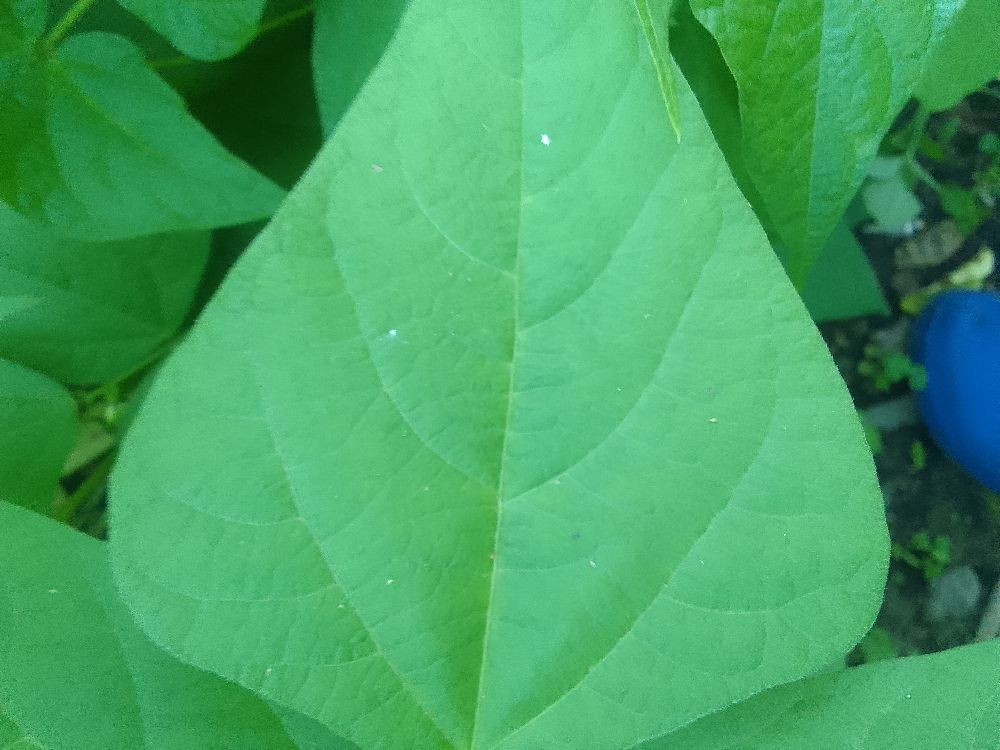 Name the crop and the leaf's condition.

common bean, healthy
